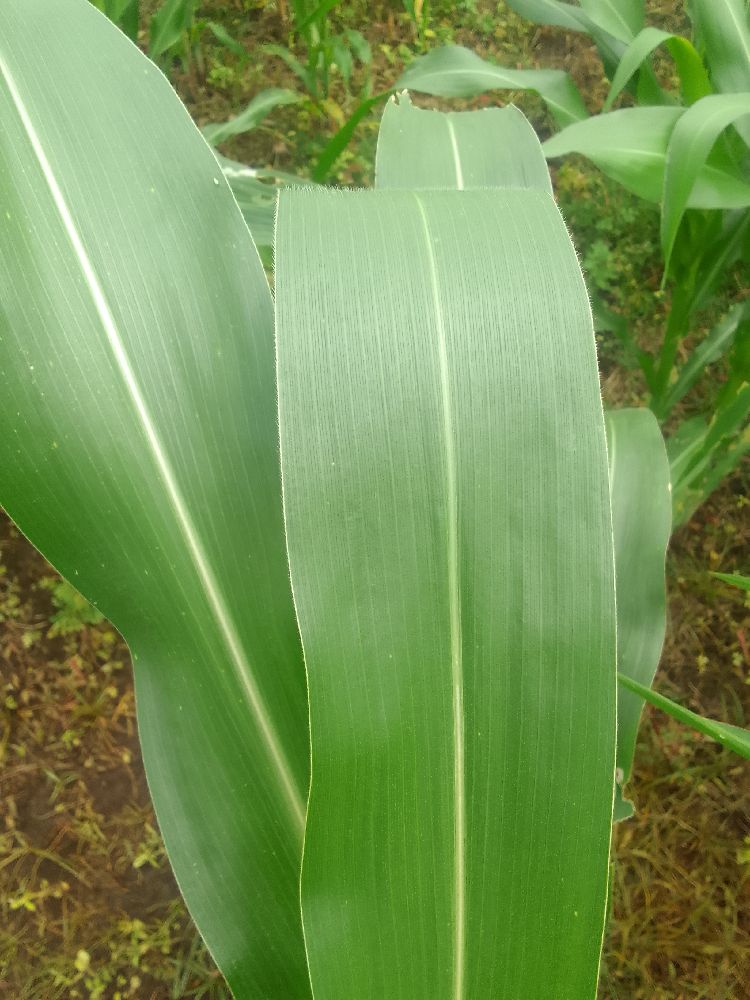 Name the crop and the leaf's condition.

maize, healthy
